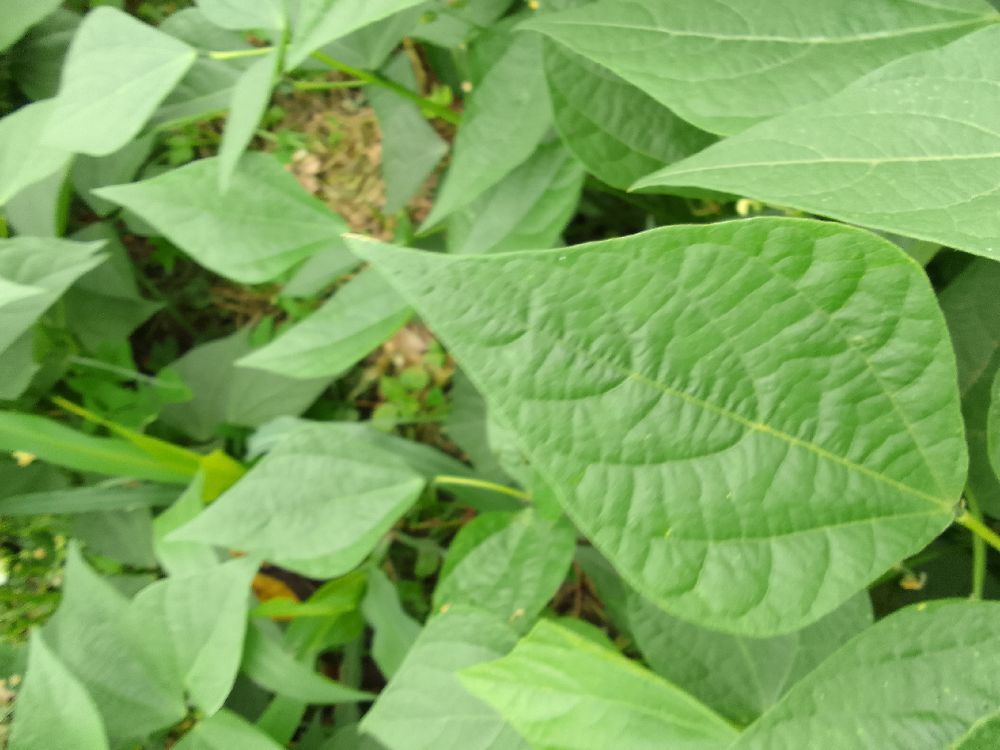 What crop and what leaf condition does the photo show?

common bean, healthy
